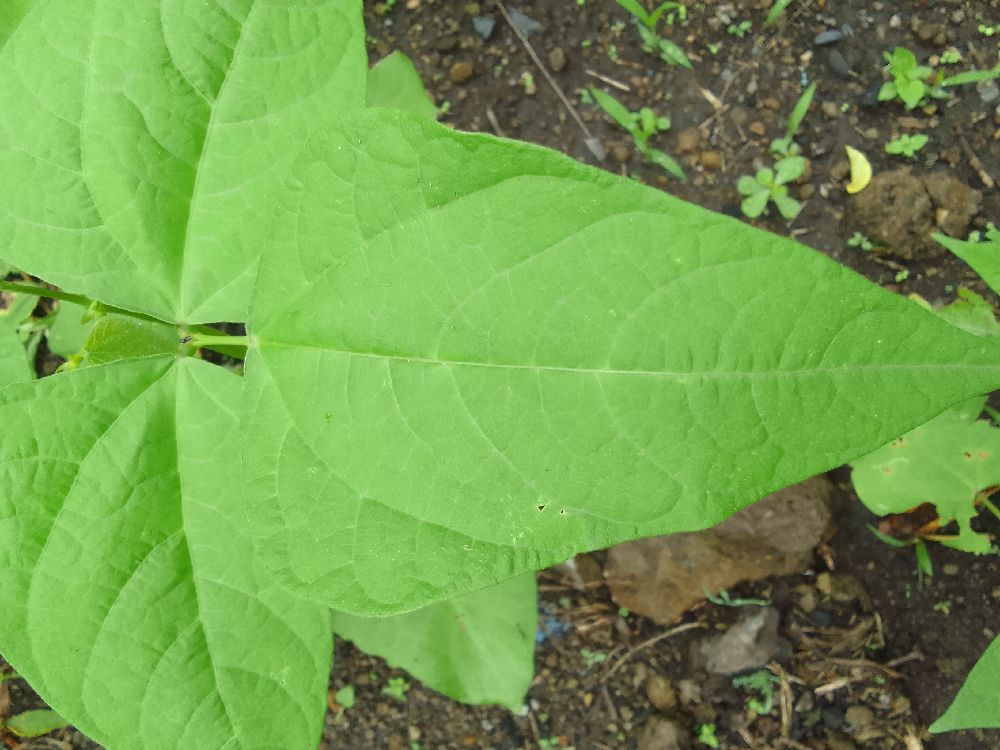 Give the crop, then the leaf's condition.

common bean, healthy
